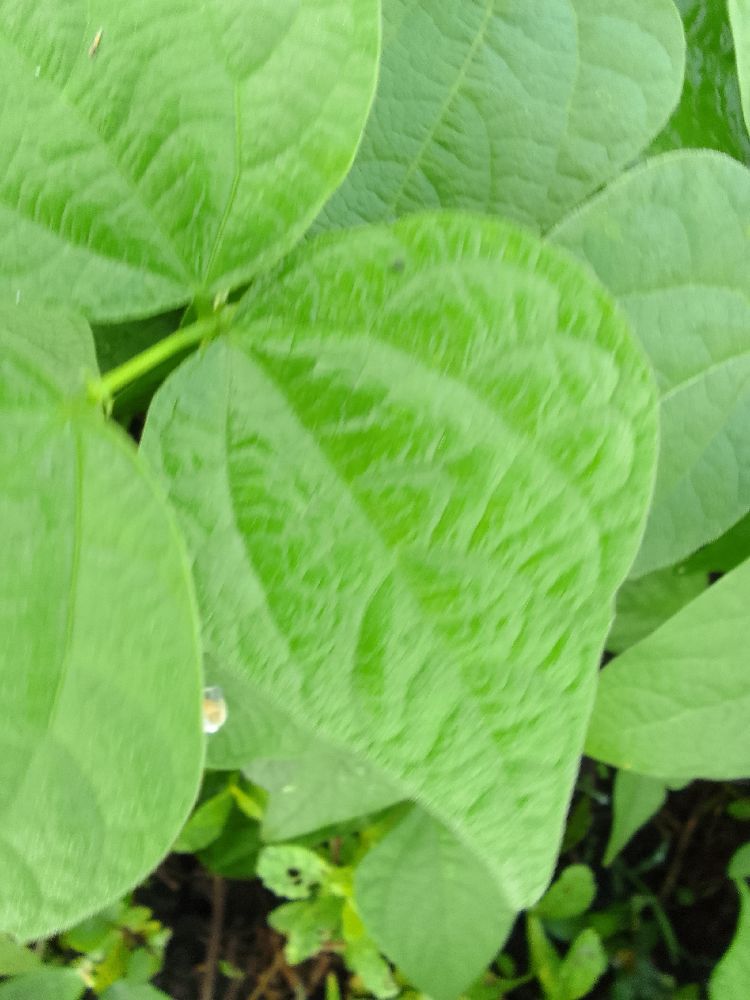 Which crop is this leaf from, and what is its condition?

common bean, healthy
